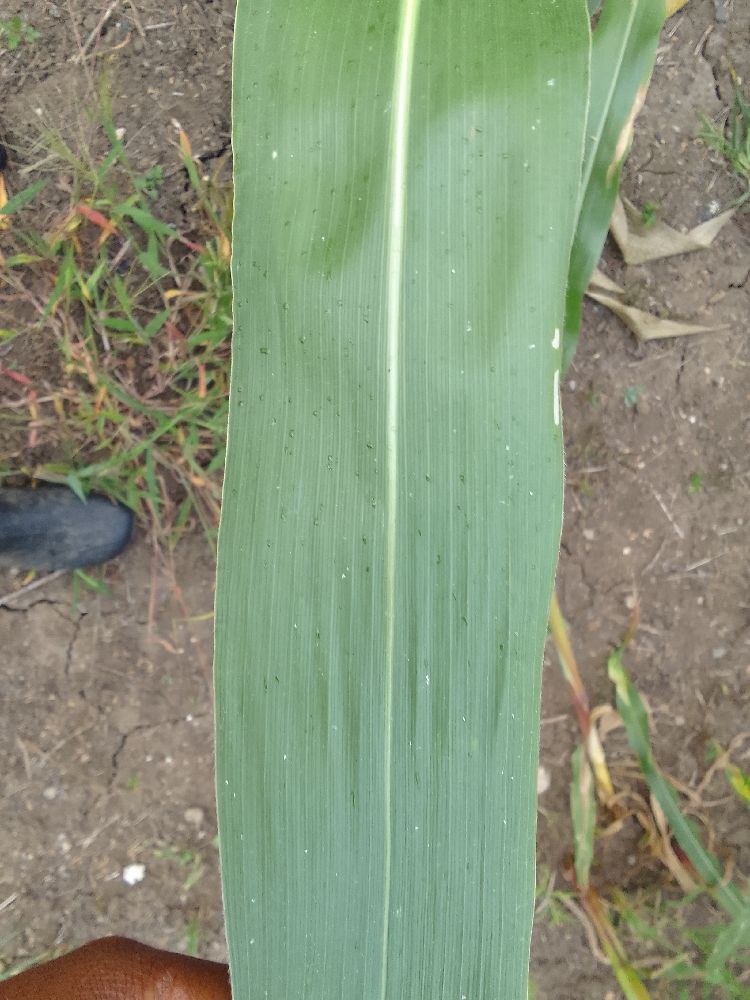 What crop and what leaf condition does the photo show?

maize, healthy
